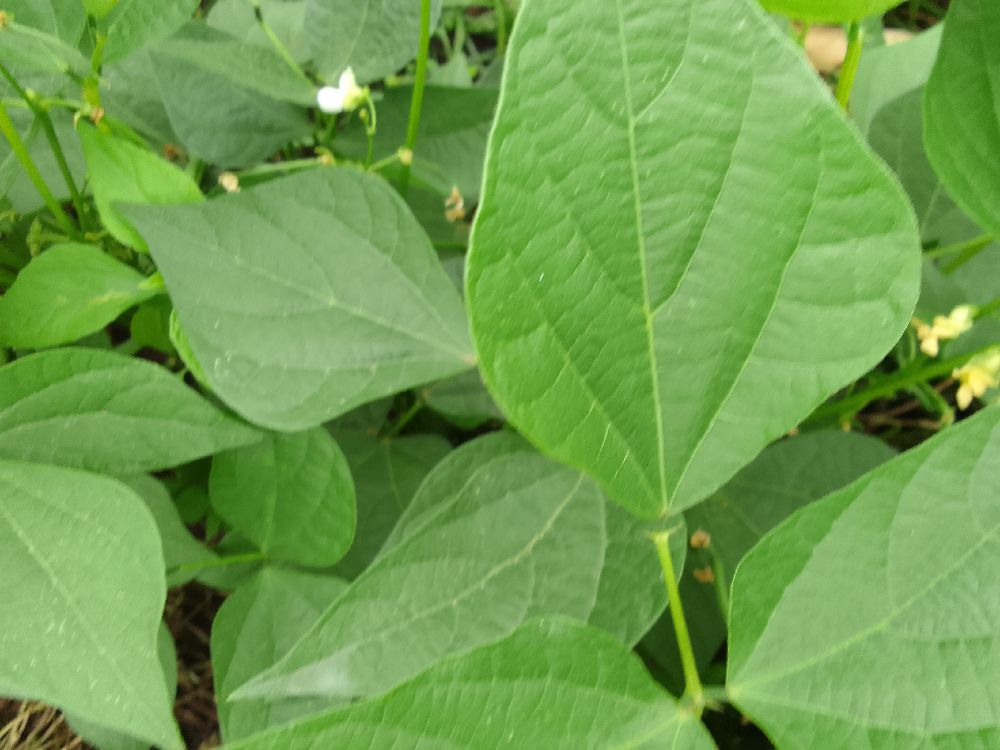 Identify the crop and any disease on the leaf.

common bean, healthy
